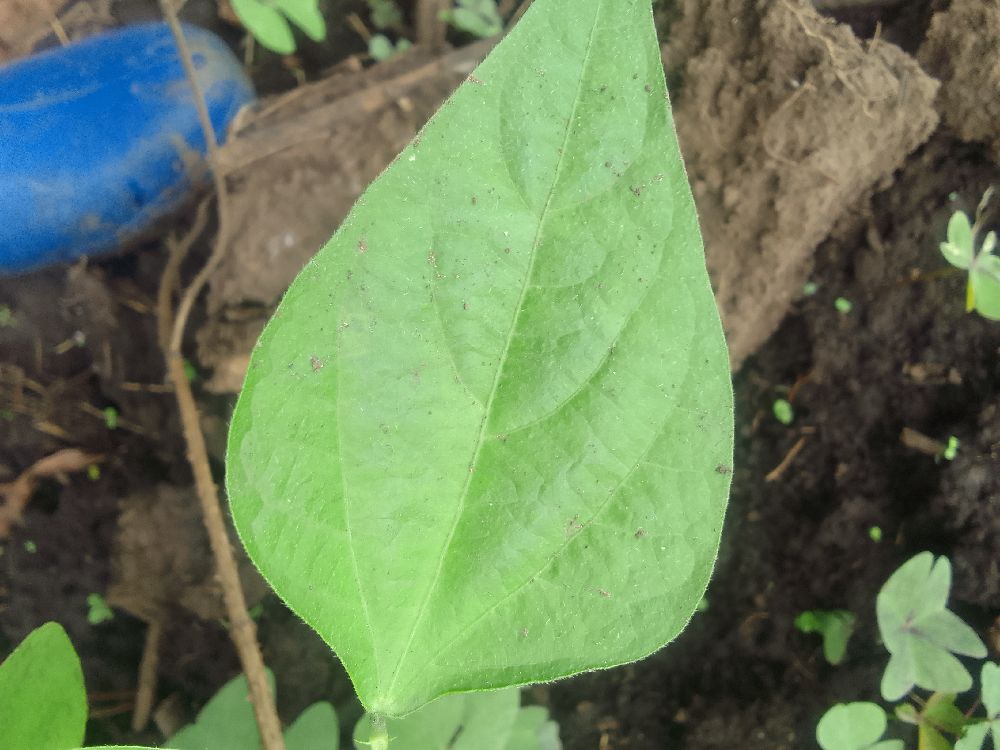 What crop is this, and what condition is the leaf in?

common bean, healthy
